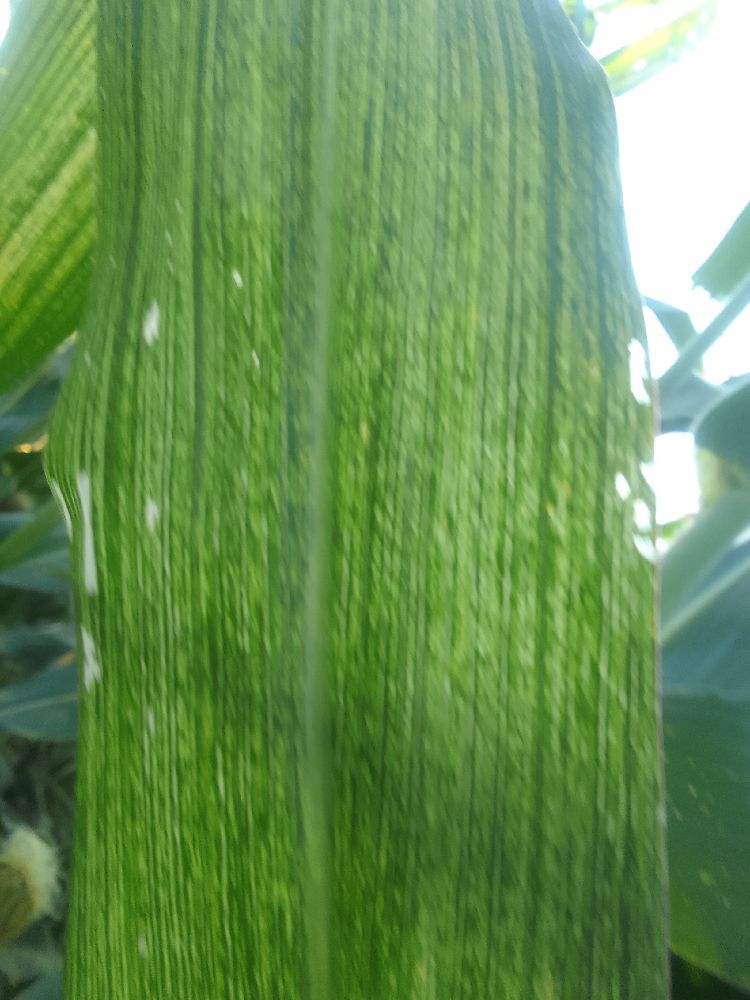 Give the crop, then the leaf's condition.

maize, maize streak virus
